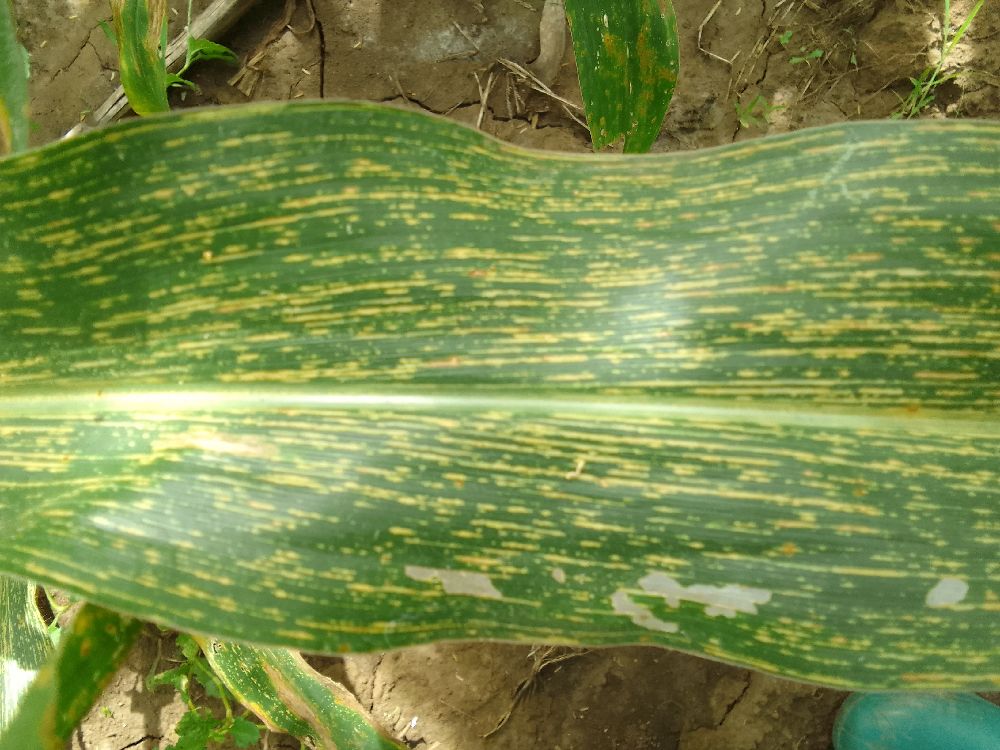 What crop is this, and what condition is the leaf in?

maize, maize streak virus
